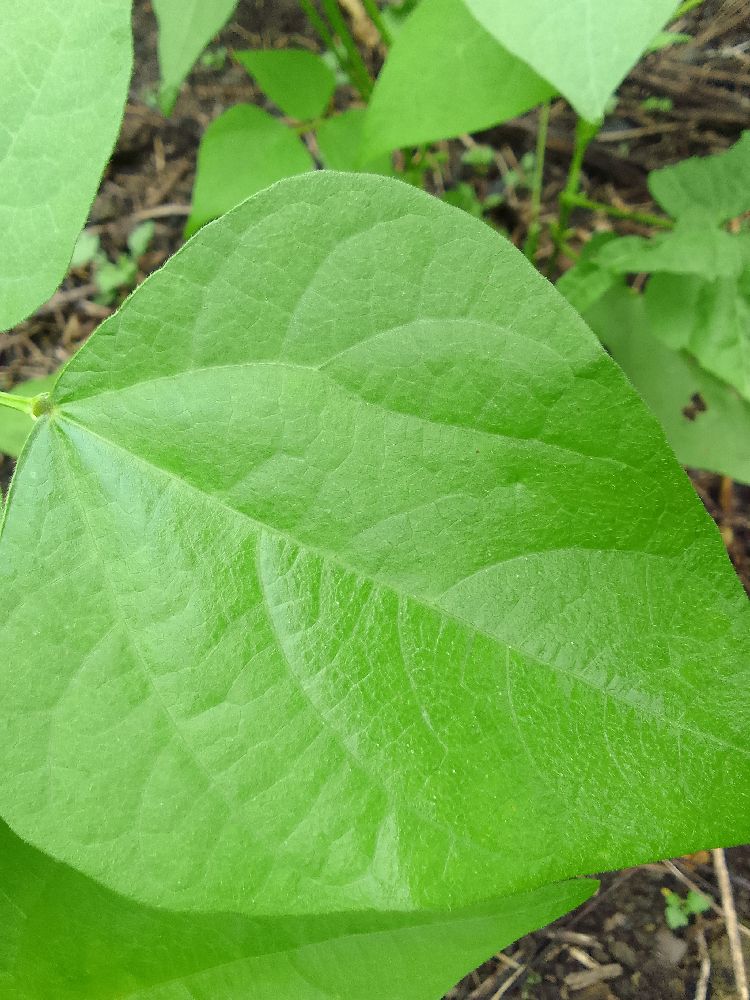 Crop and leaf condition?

common bean, healthy
